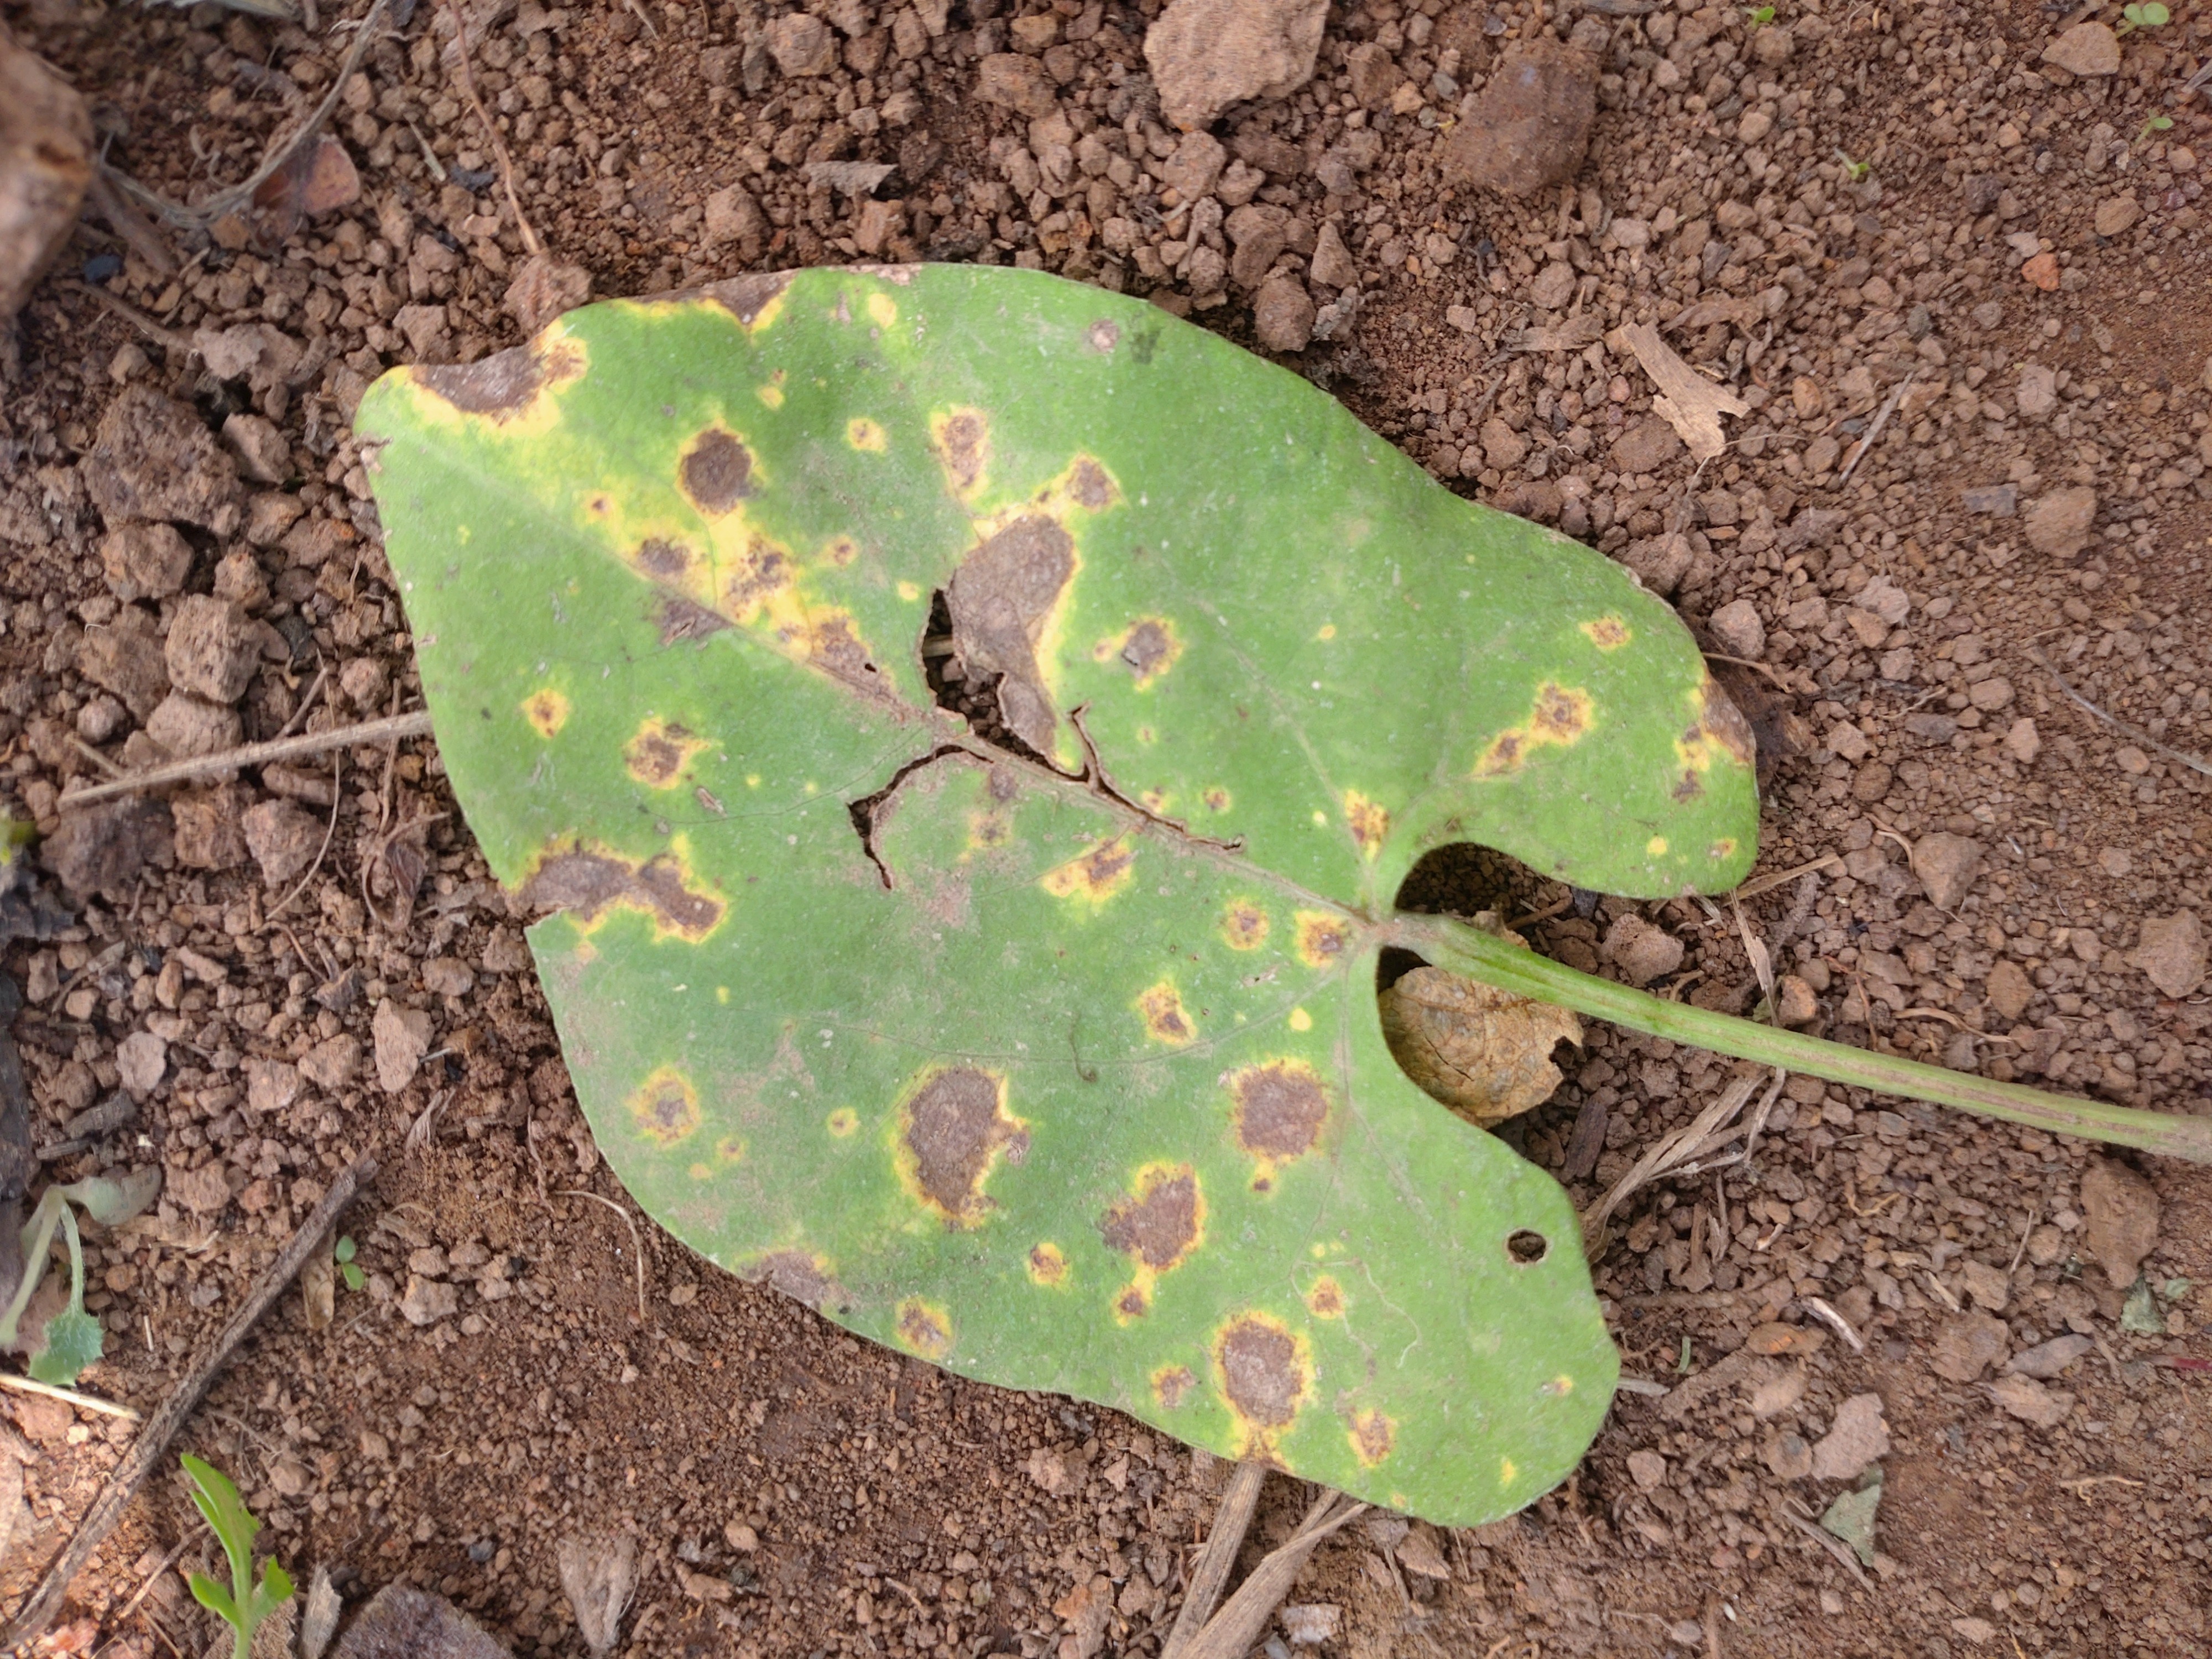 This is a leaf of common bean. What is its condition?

rust
